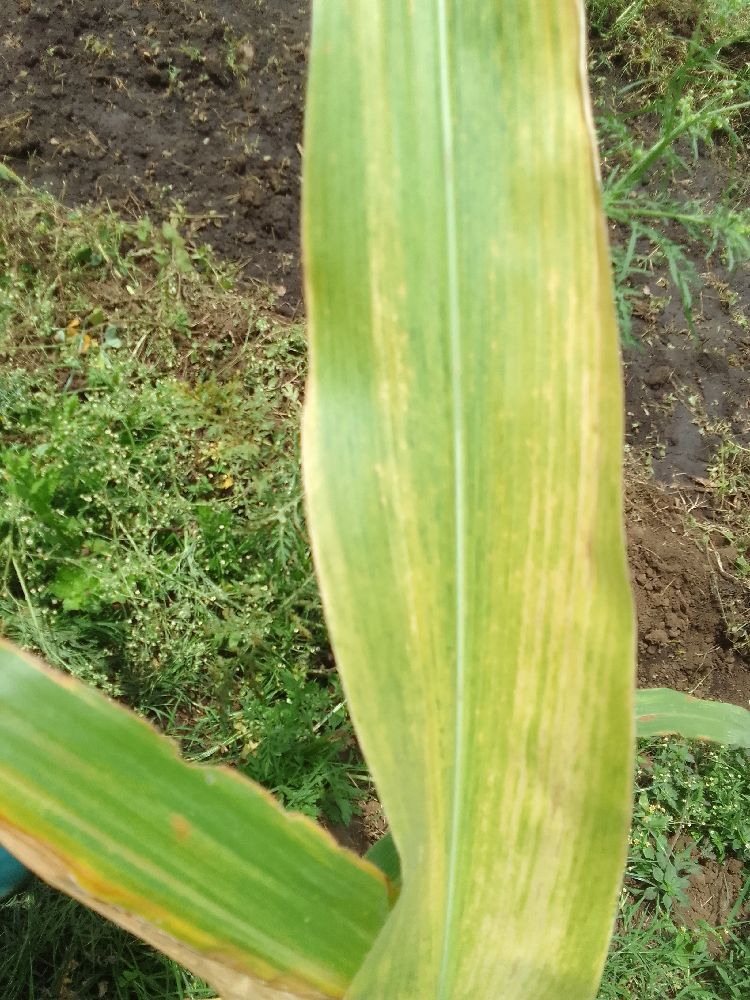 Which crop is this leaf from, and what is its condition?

maize, maize lethal necrosis
